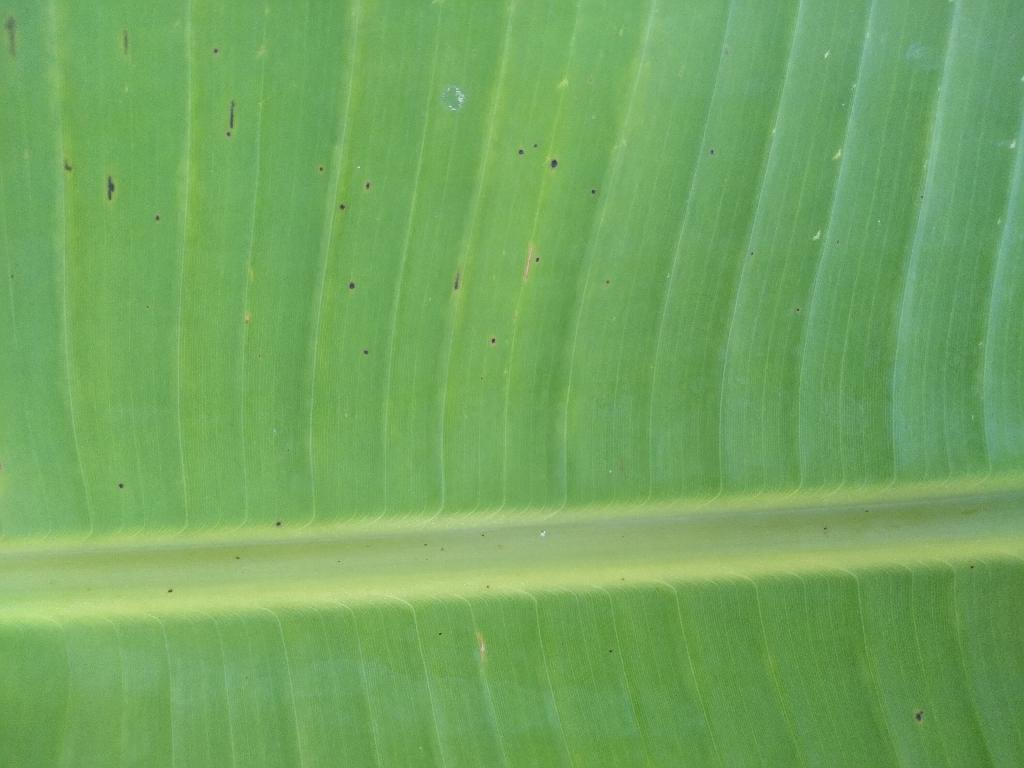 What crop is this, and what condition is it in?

banana, healthy
